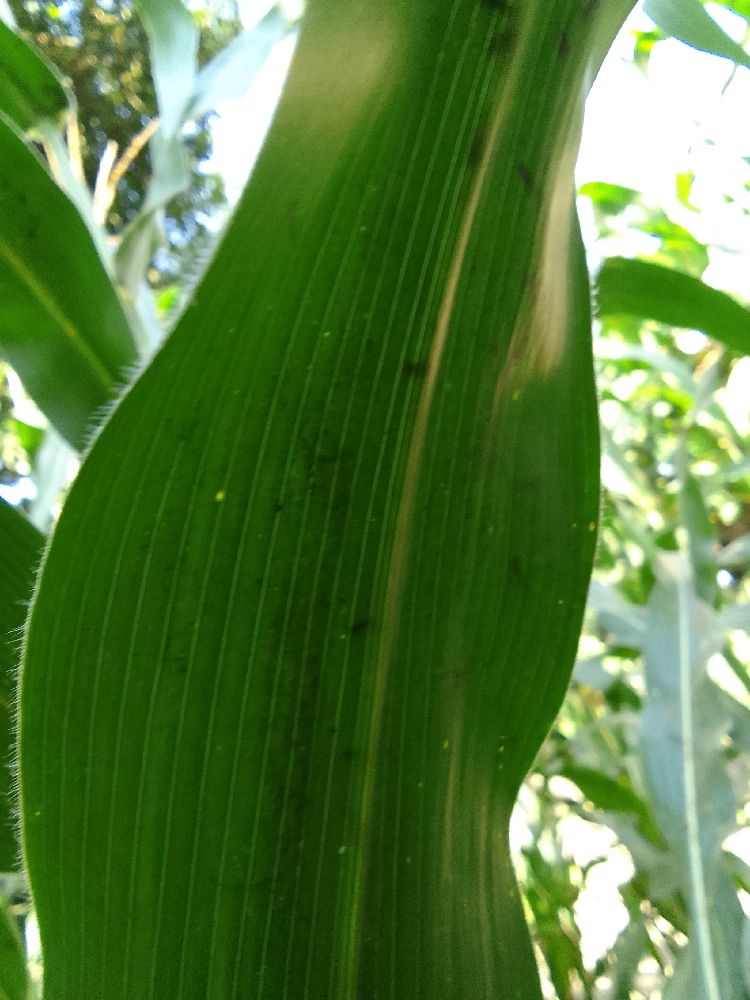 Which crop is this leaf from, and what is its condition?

maize, healthy
